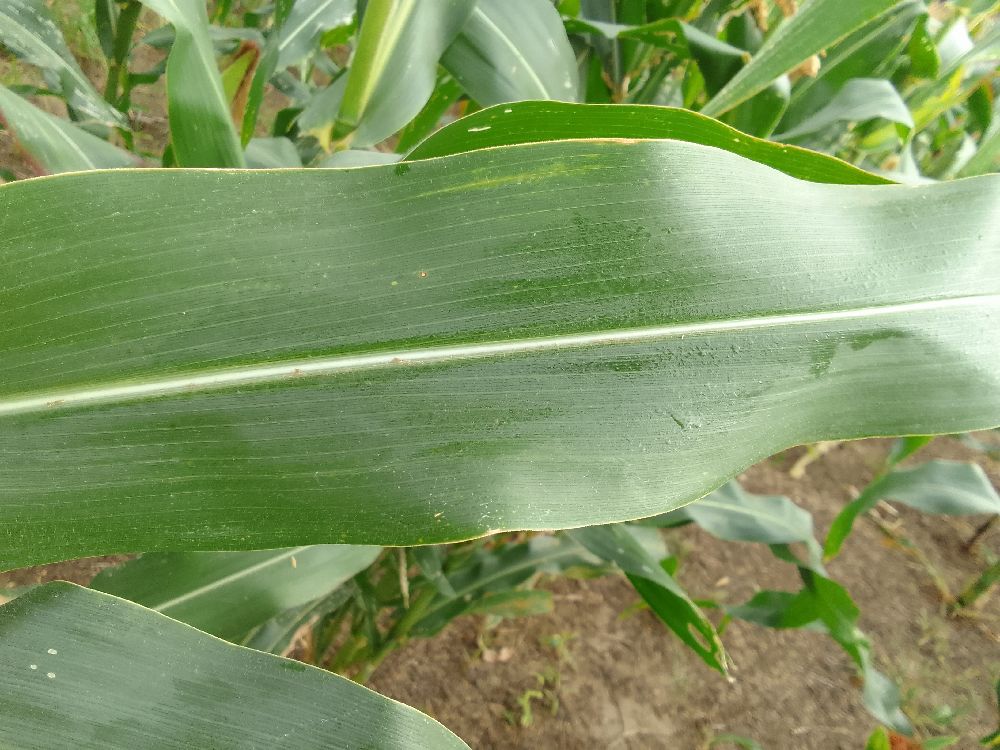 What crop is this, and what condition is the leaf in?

maize, healthy
